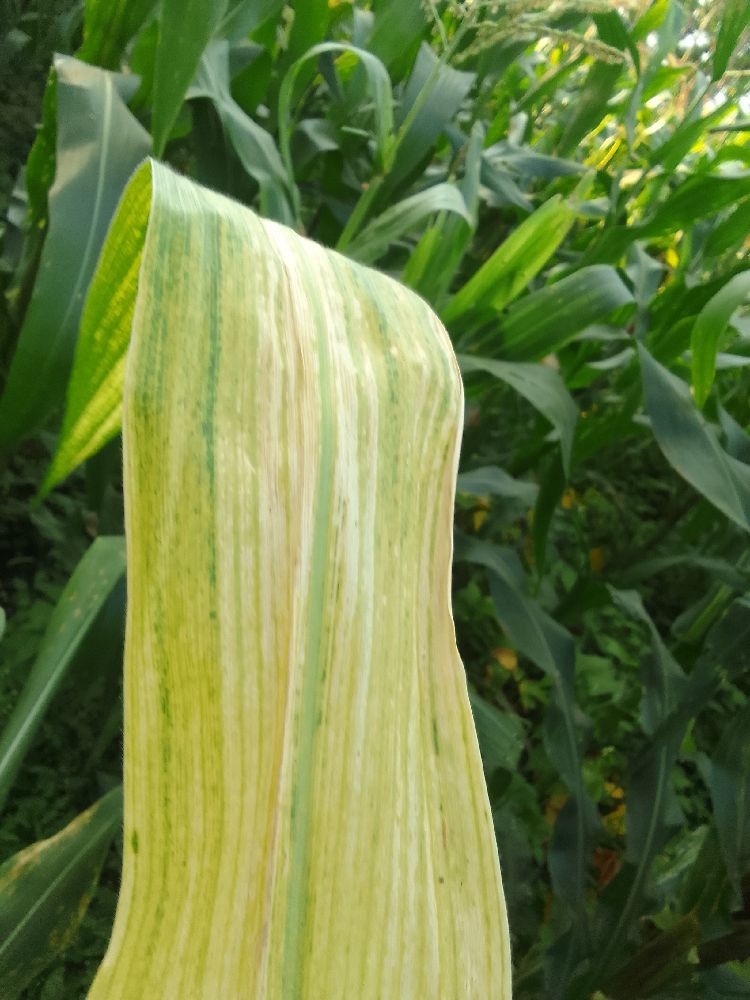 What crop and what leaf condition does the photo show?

maize, maize lethal necrosis
